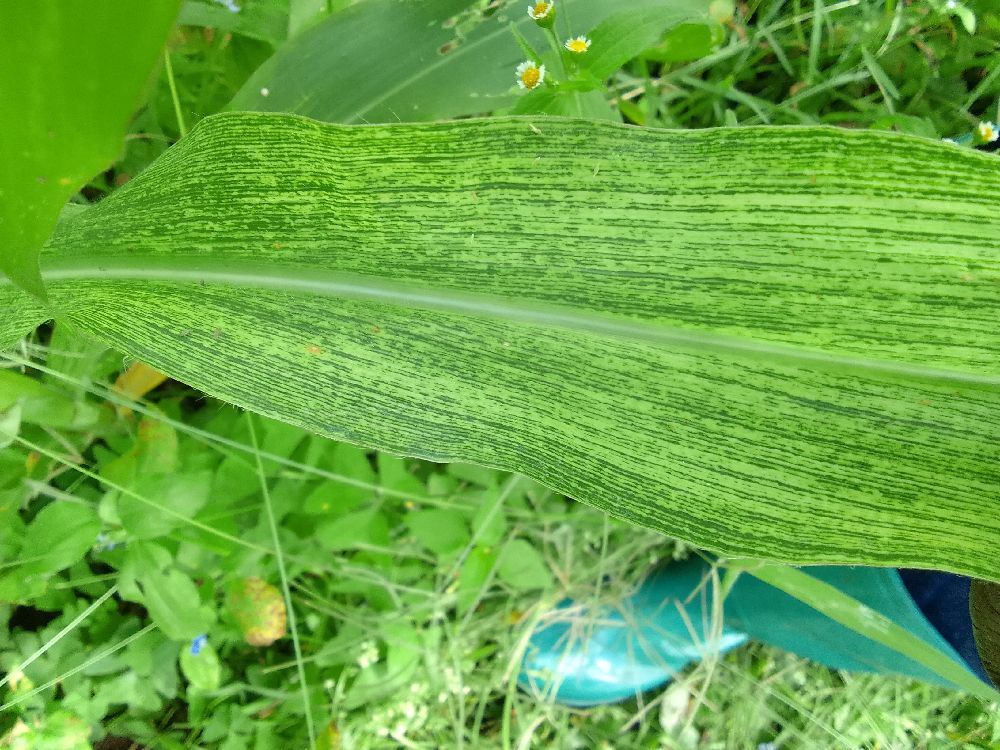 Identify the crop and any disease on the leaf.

maize, maize streak virus
